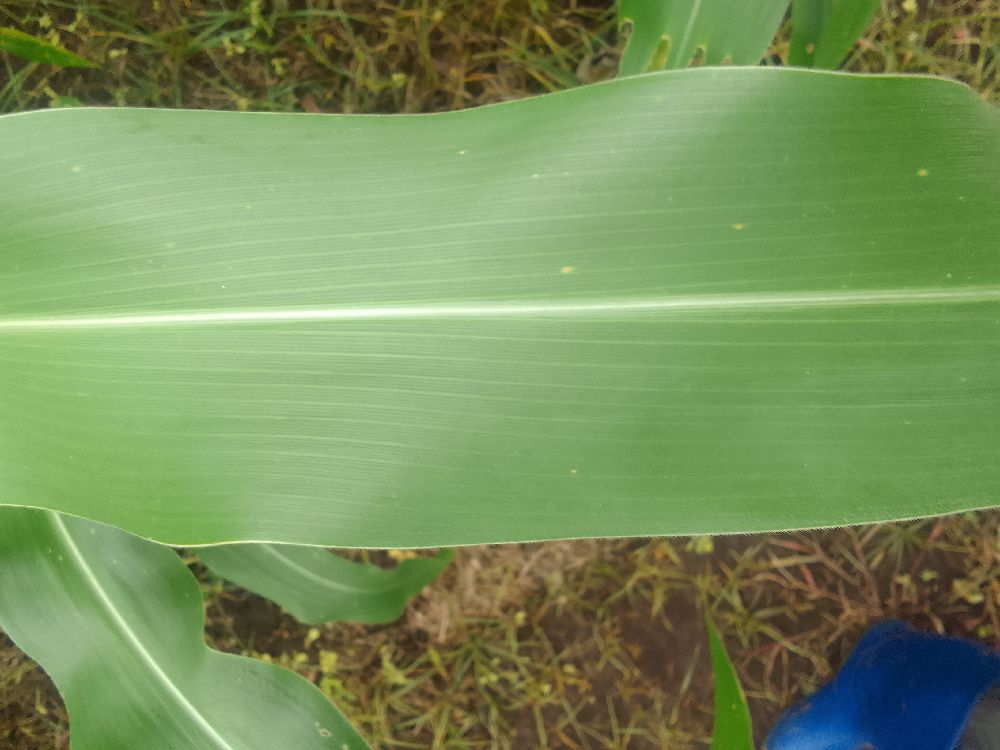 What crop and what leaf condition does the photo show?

maize, healthy
